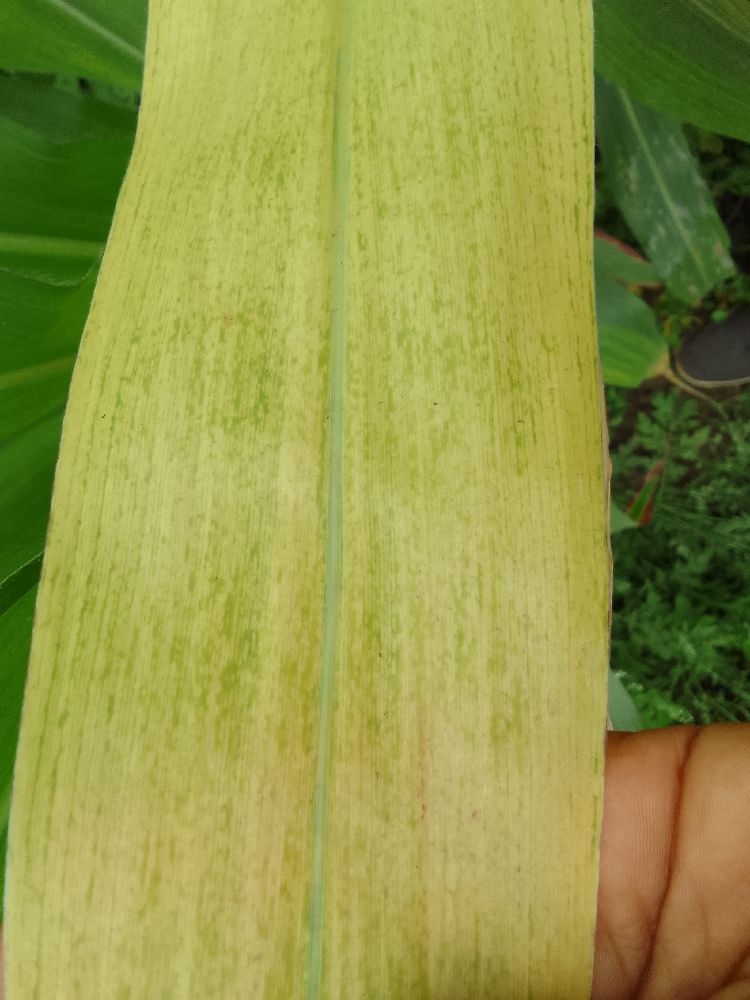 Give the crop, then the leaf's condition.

maize, maize lethal necrosis
